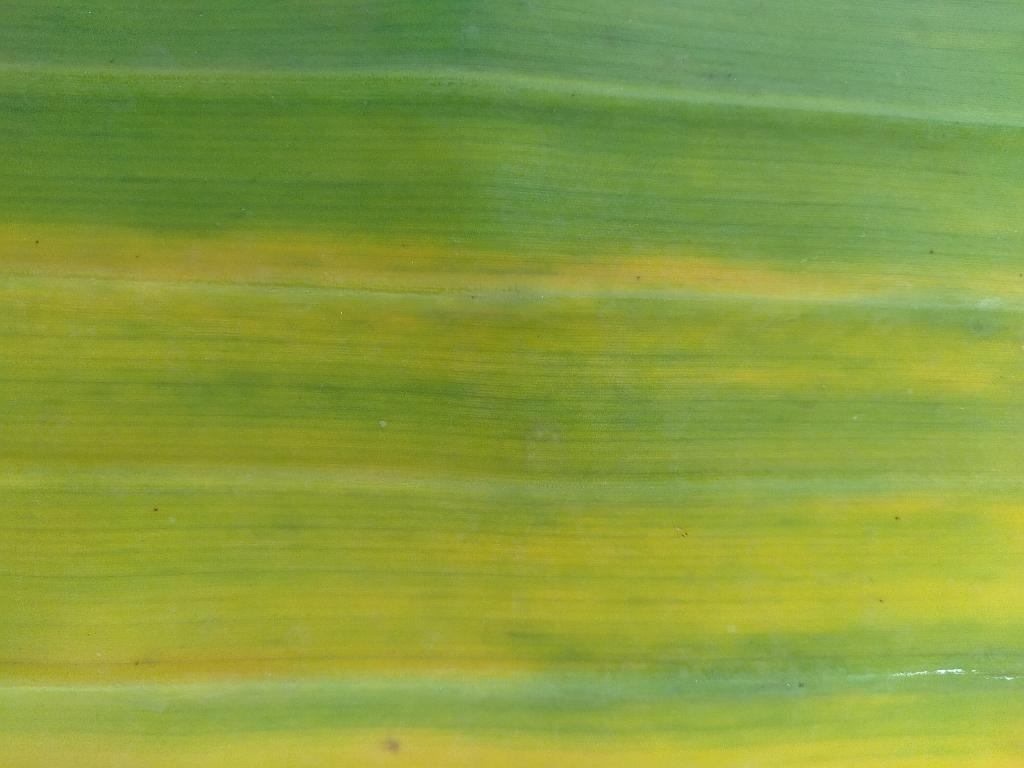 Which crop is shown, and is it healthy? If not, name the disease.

banana, fusarium wilt race 1
